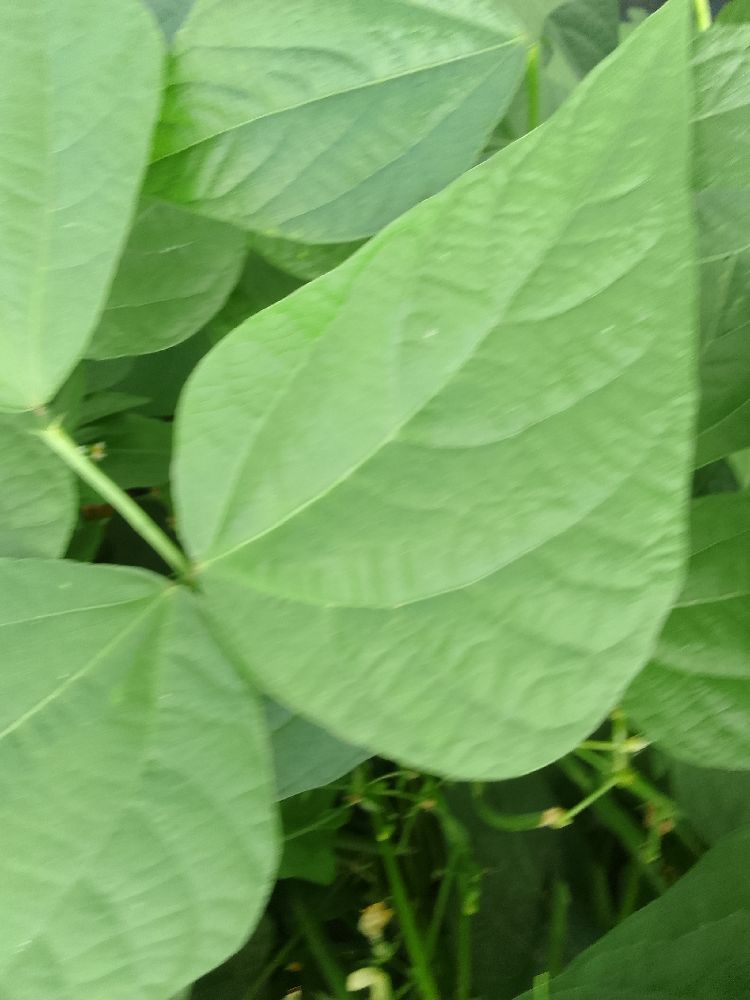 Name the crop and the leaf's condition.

common bean, healthy
